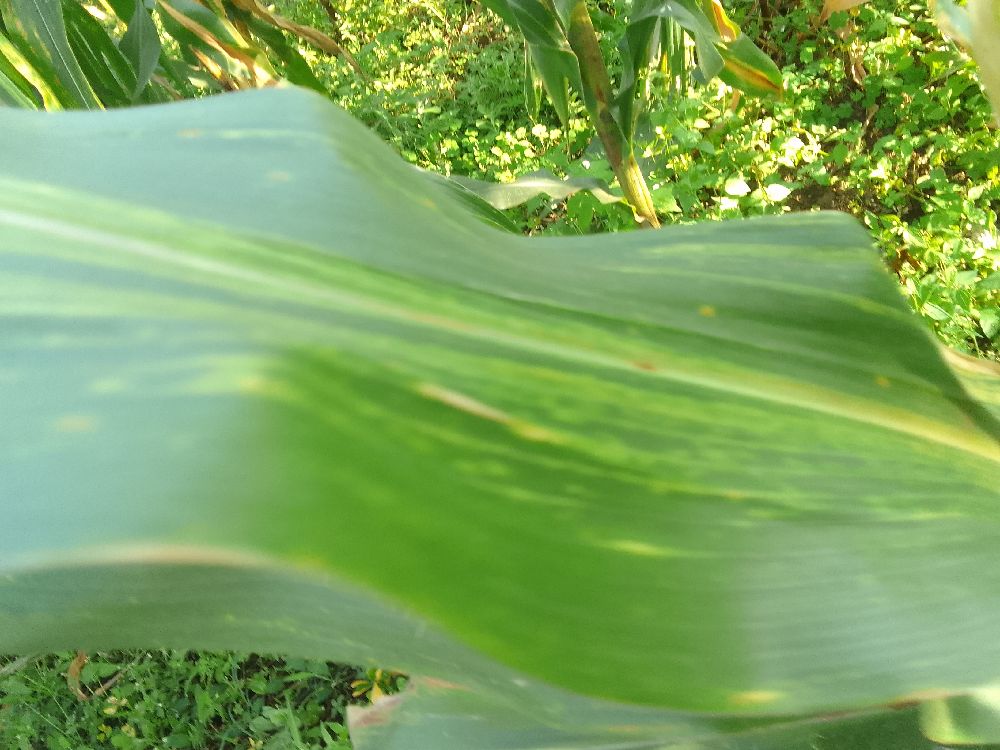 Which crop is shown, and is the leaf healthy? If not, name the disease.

maize, maize lethal necrosis
